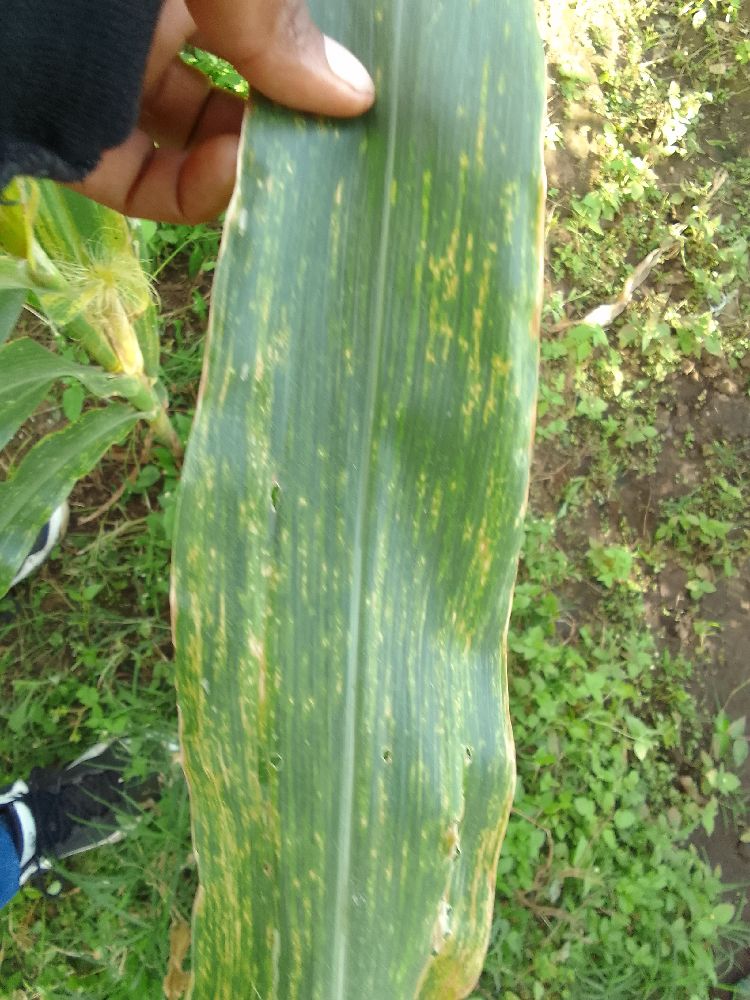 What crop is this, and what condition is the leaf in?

maize, maize lethal necrosis
